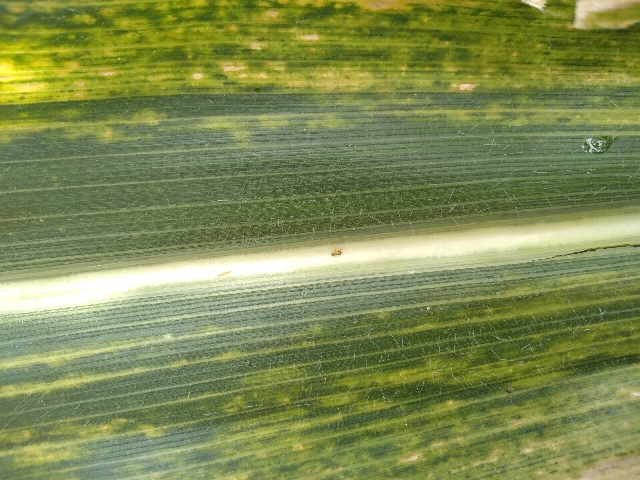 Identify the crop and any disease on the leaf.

maize, maize lethal necrosis
